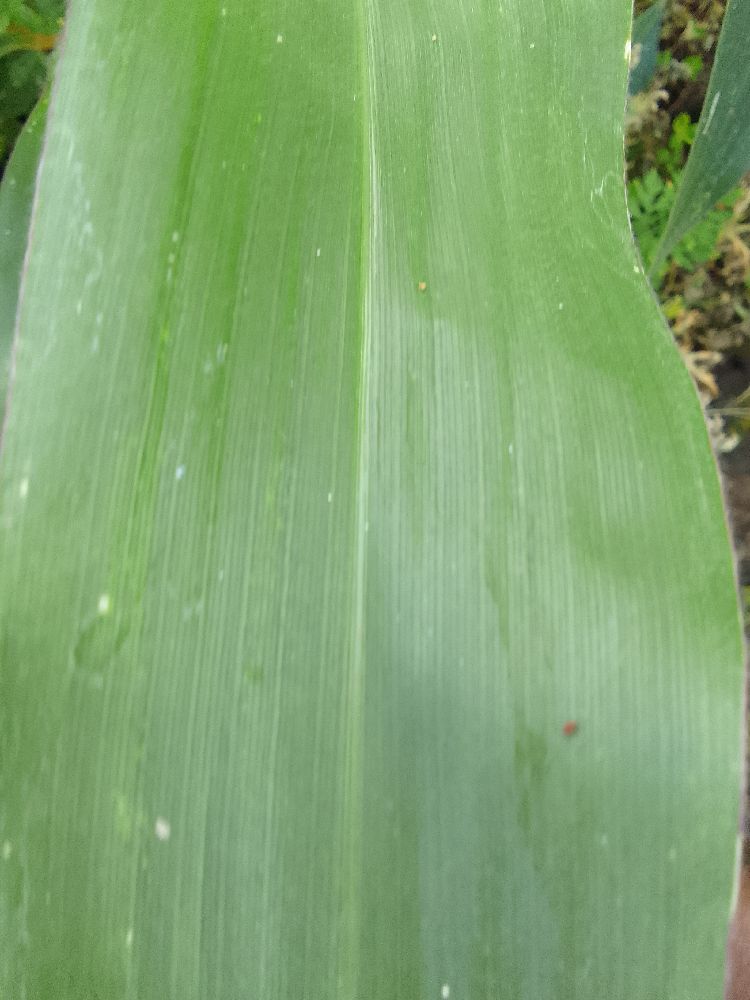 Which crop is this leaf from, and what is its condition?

maize, healthy
